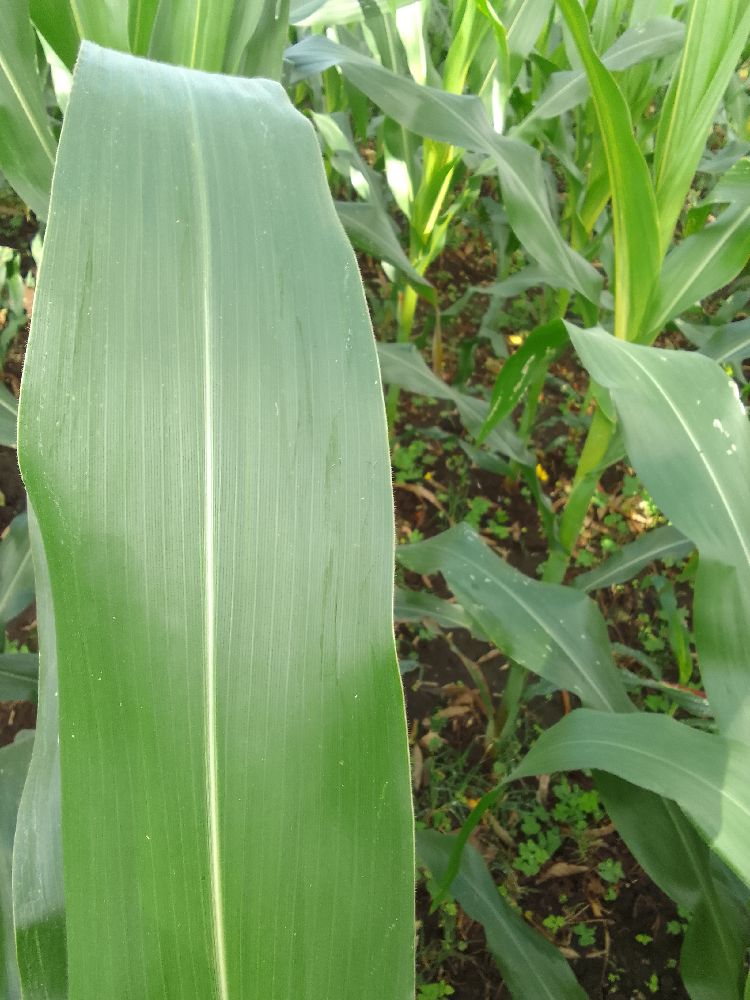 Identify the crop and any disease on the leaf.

maize, healthy
